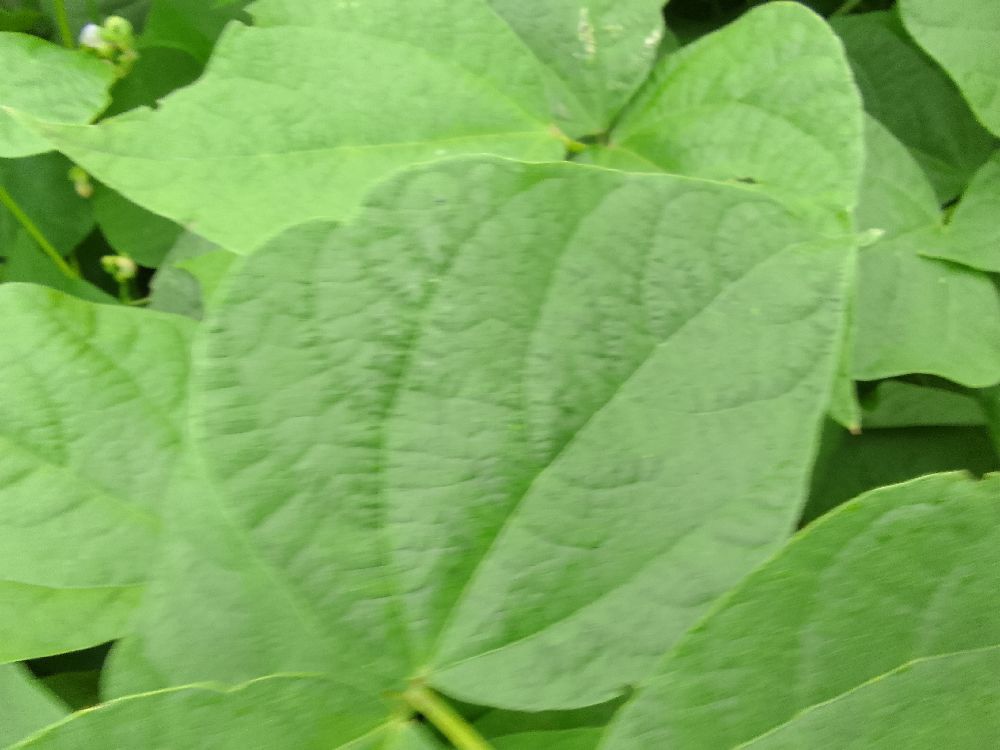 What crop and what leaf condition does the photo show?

common bean, healthy
